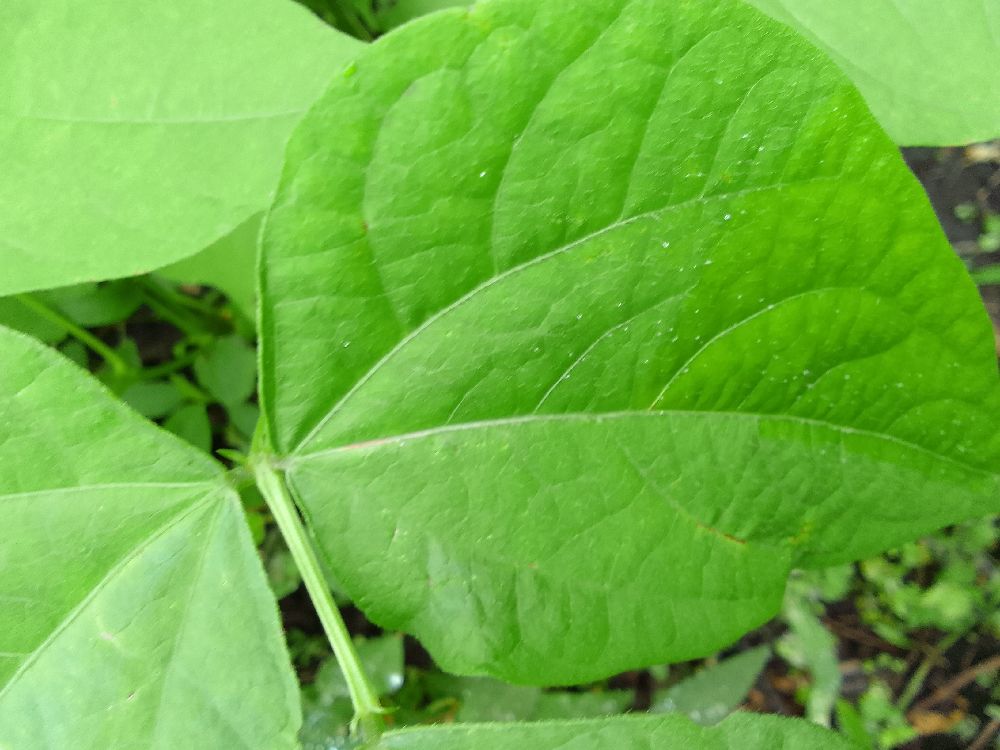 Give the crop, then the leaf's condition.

common bean, healthy
